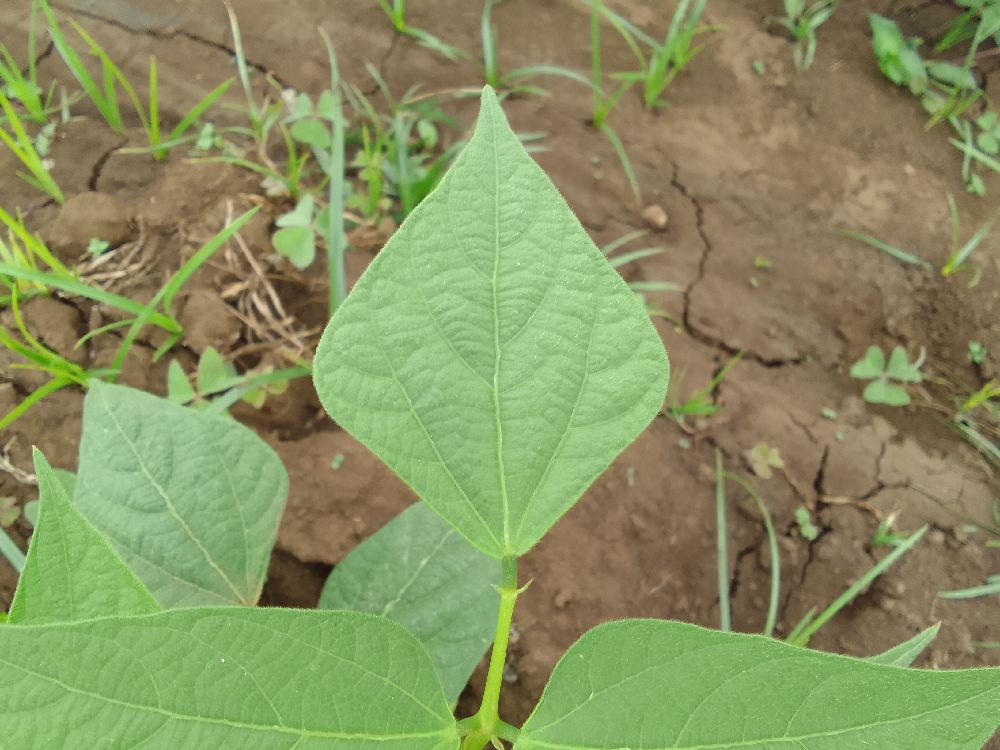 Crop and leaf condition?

common bean, healthy
